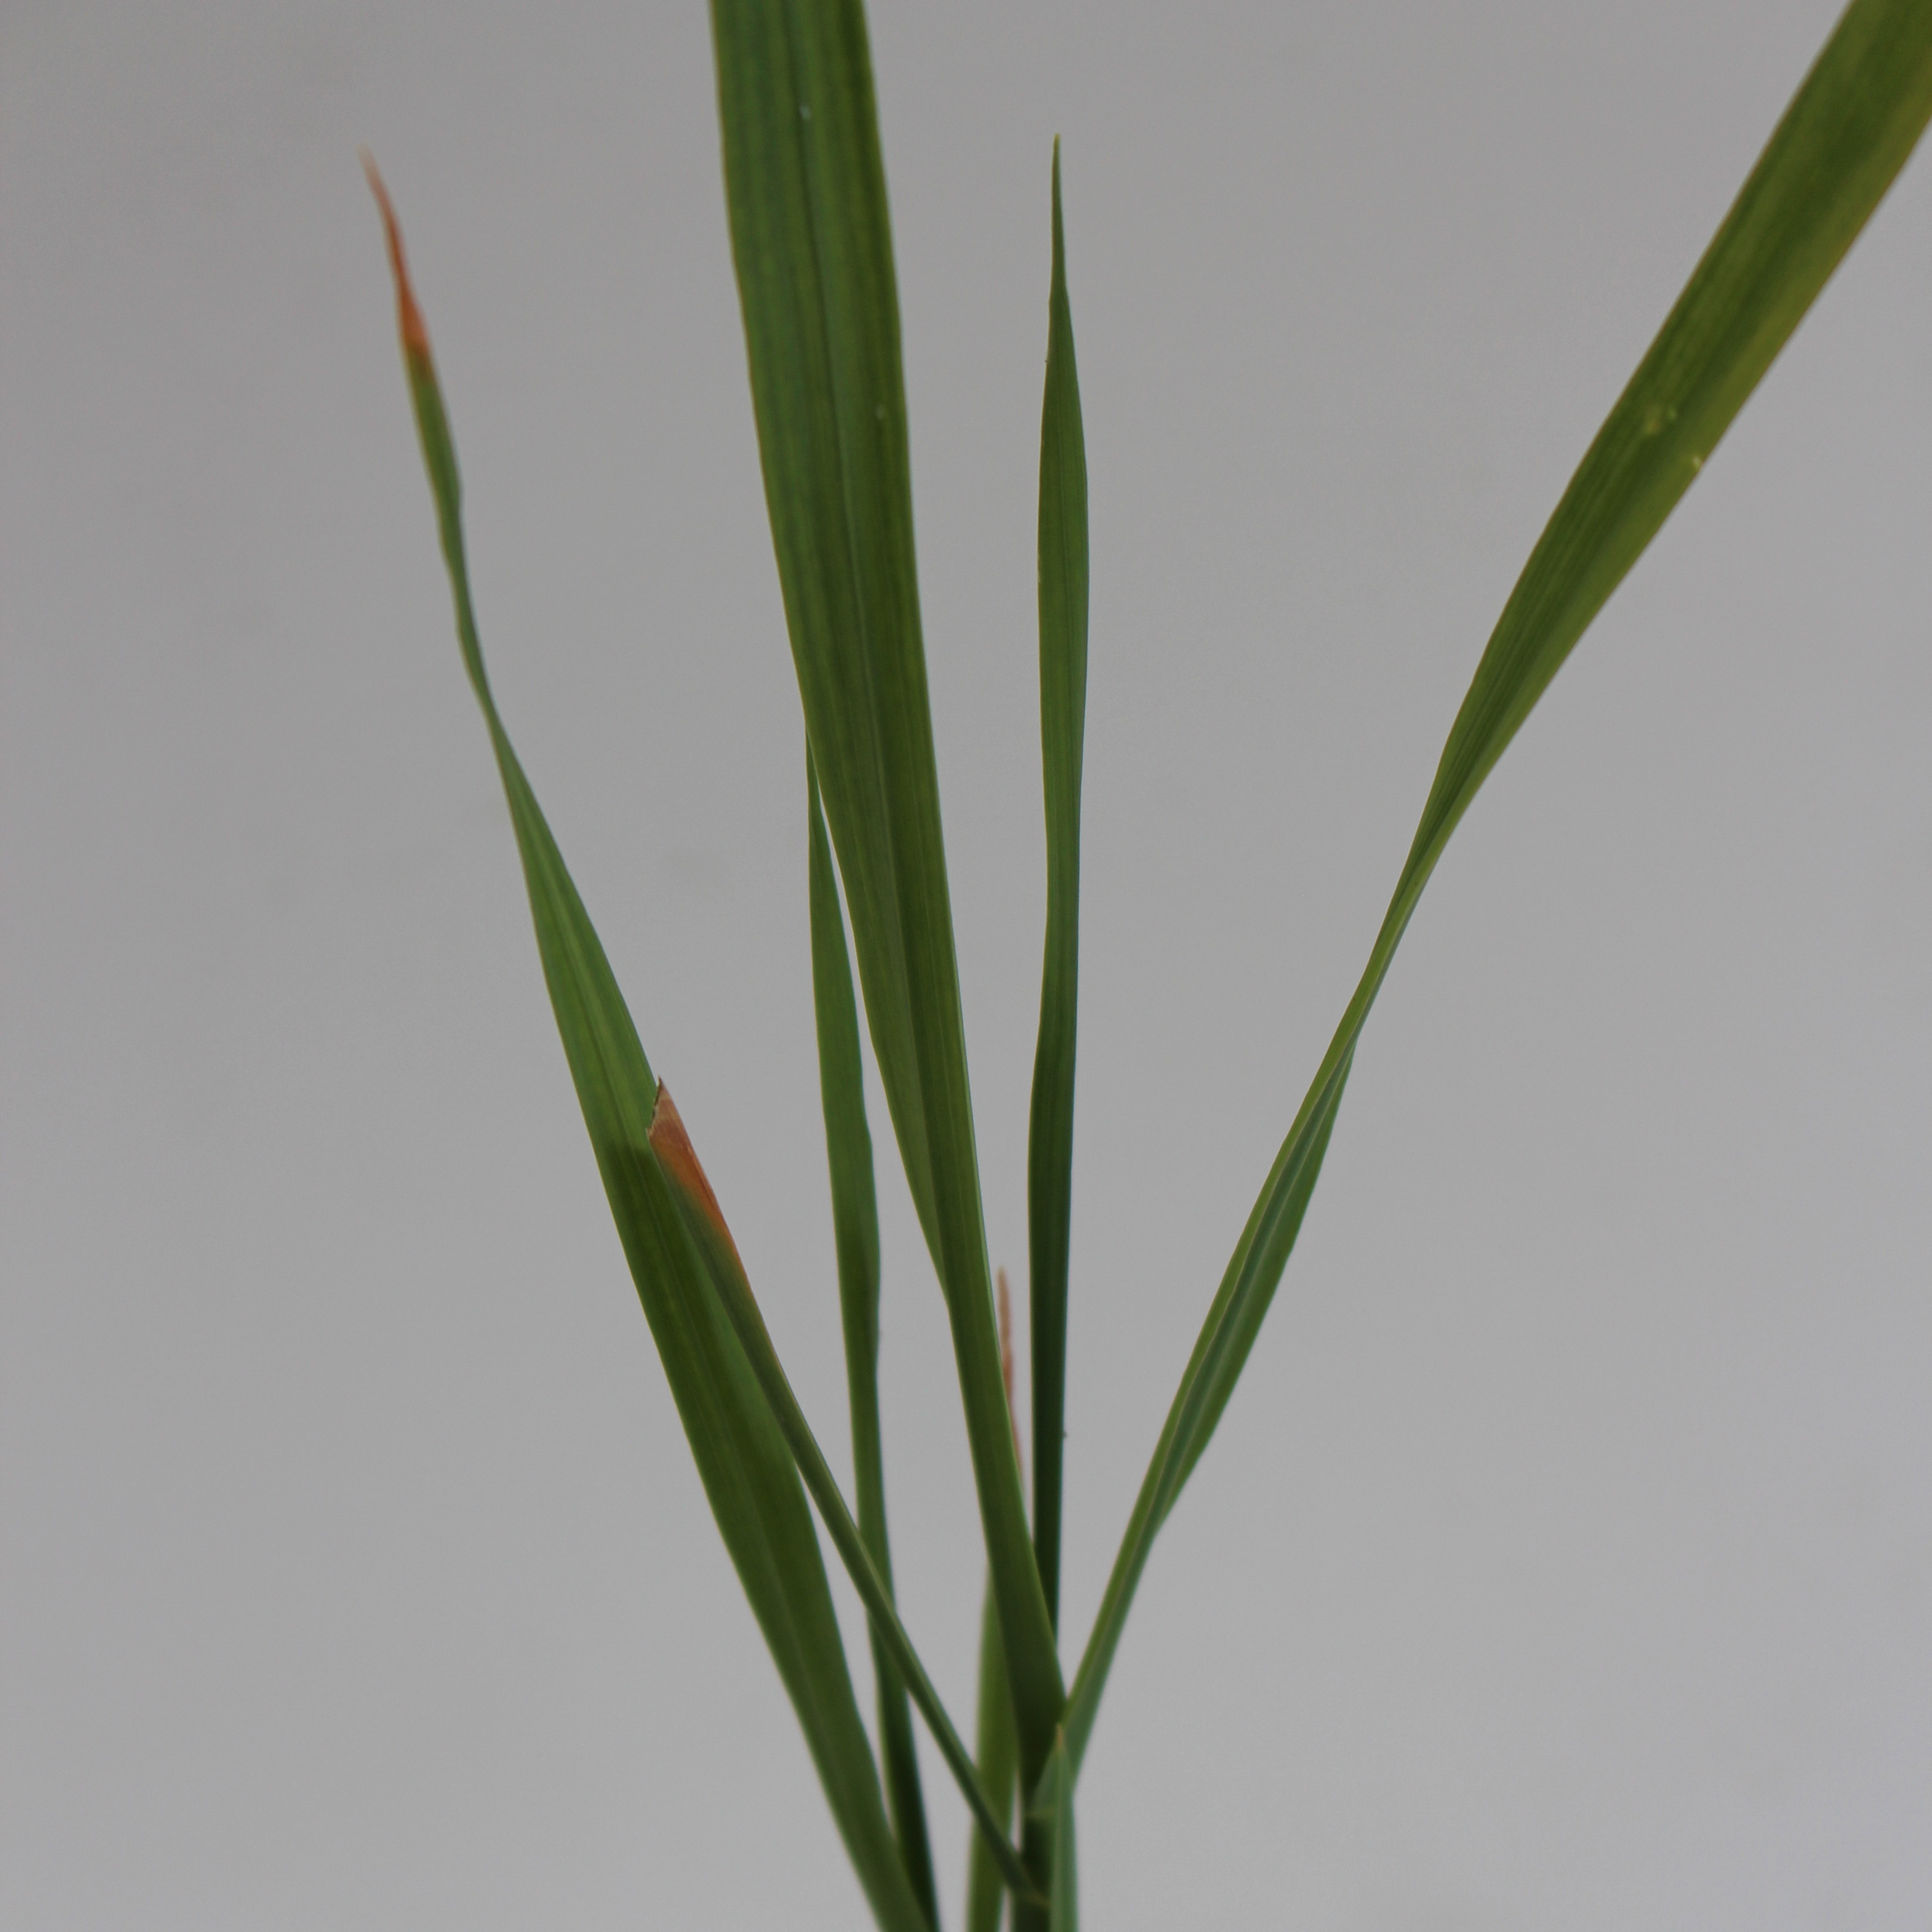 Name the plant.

Avena sterilis
